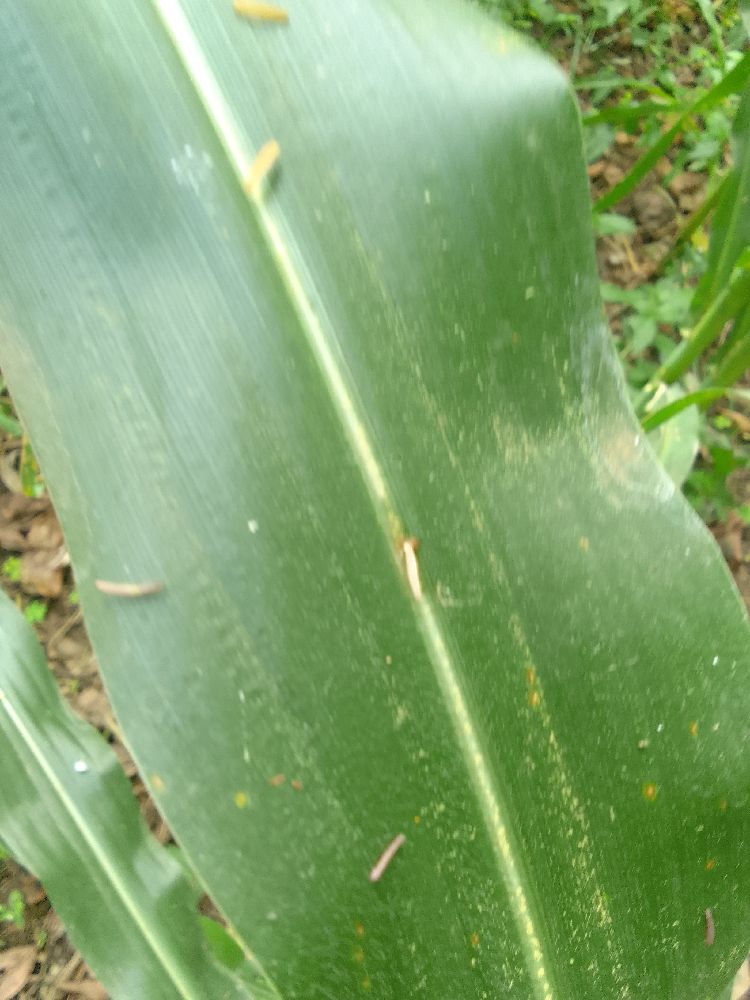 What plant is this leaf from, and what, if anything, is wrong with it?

maize, healthy
